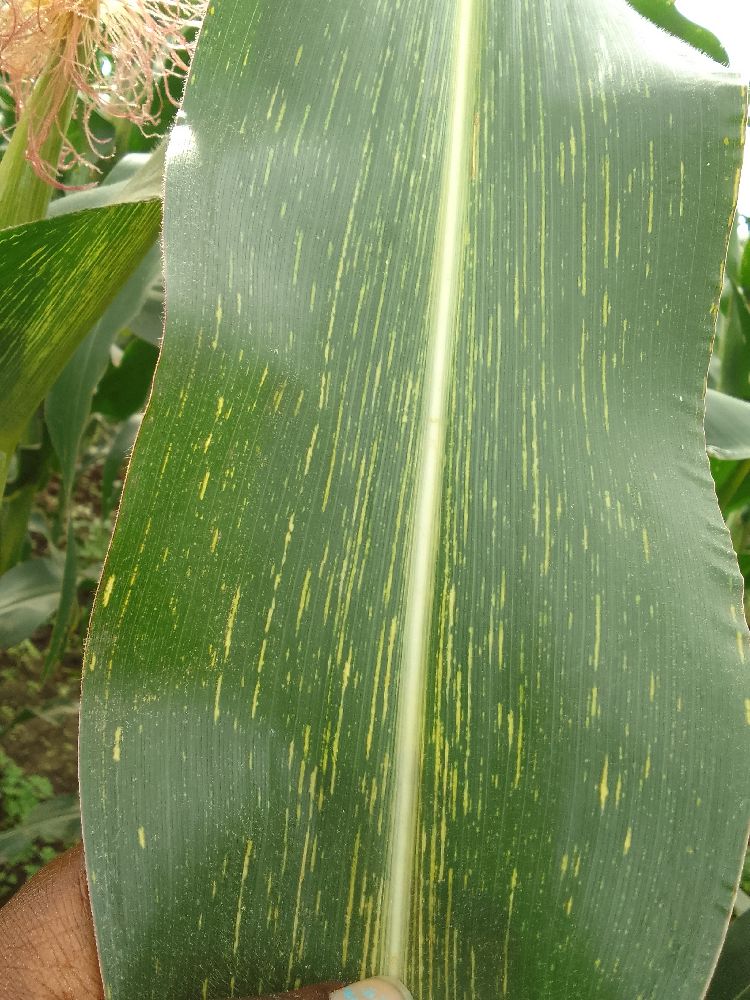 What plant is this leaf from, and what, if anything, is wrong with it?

maize, maize streak virus
